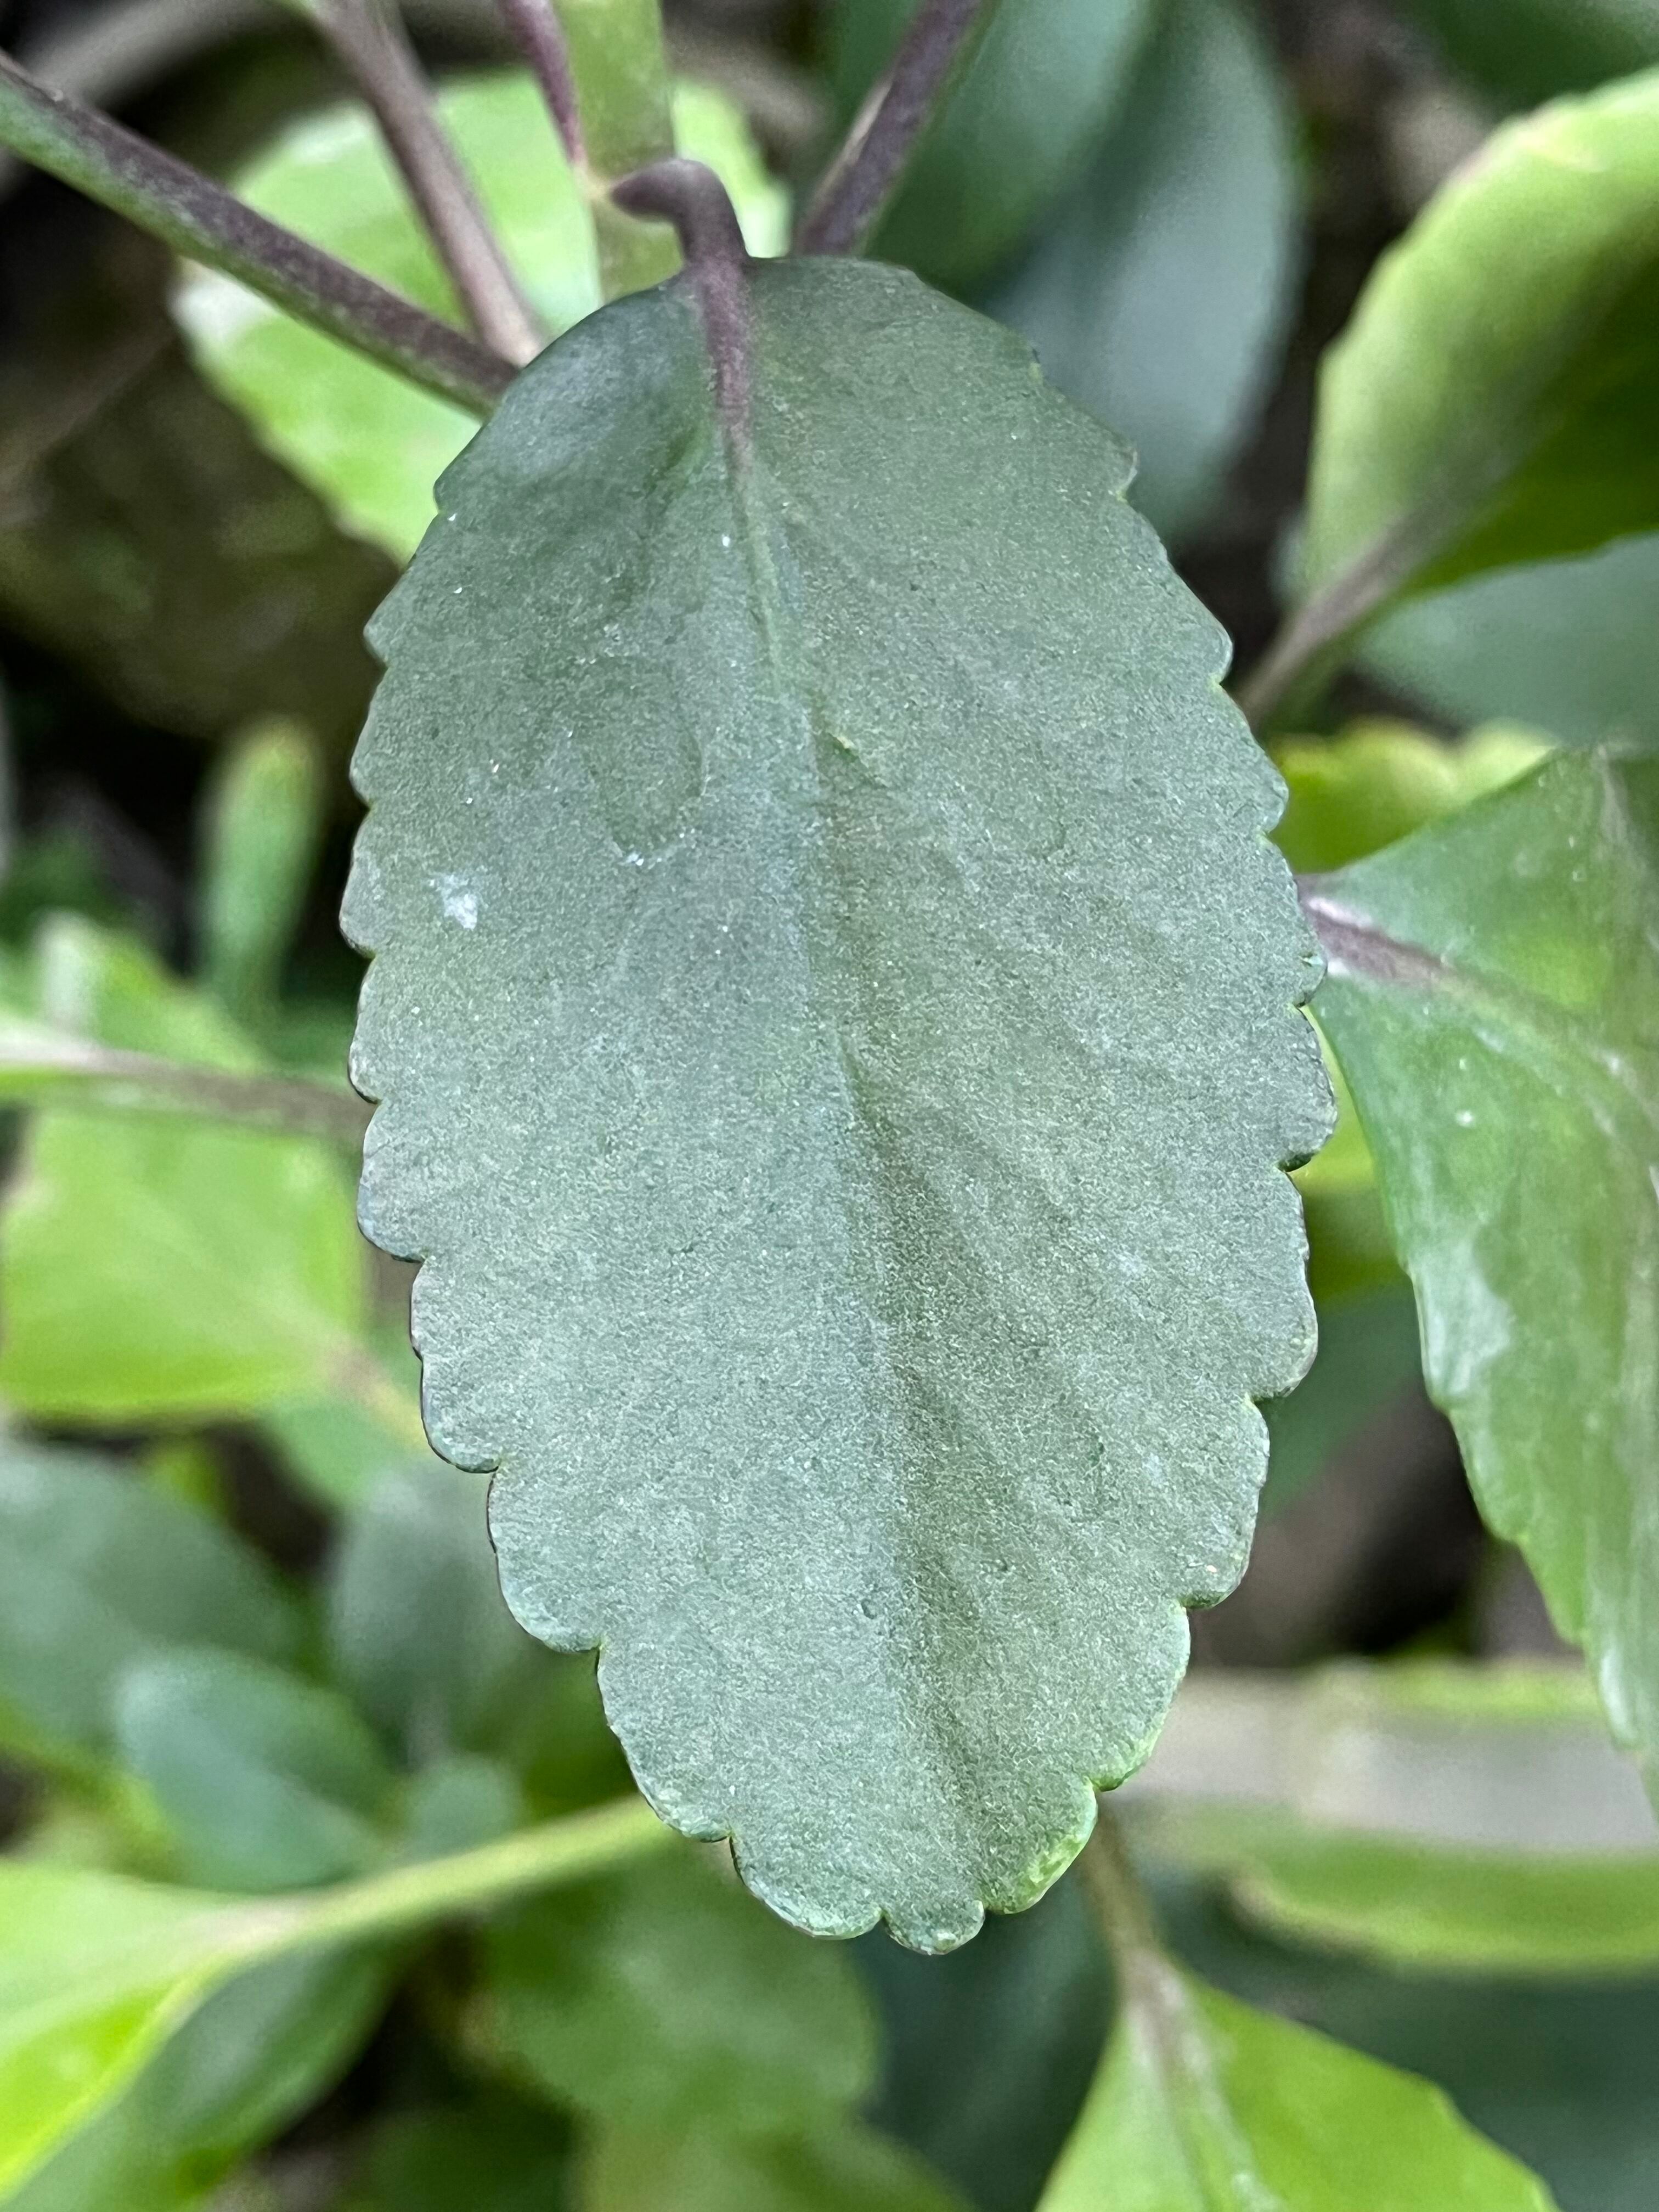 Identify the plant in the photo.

pathorkuci
